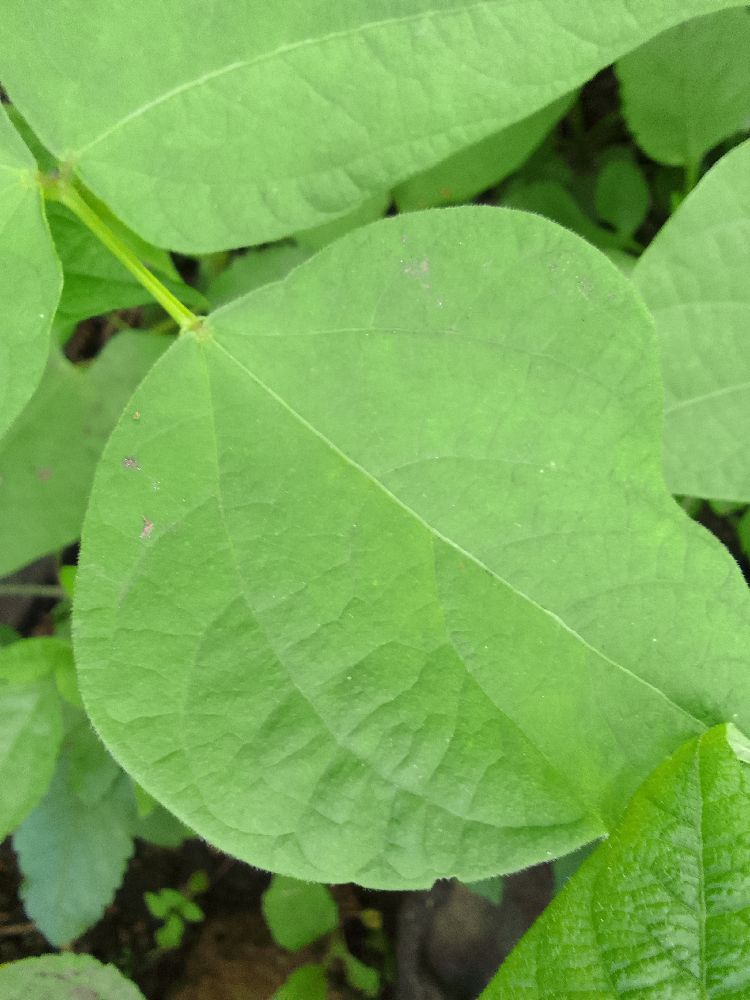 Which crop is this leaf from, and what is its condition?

common bean, healthy
